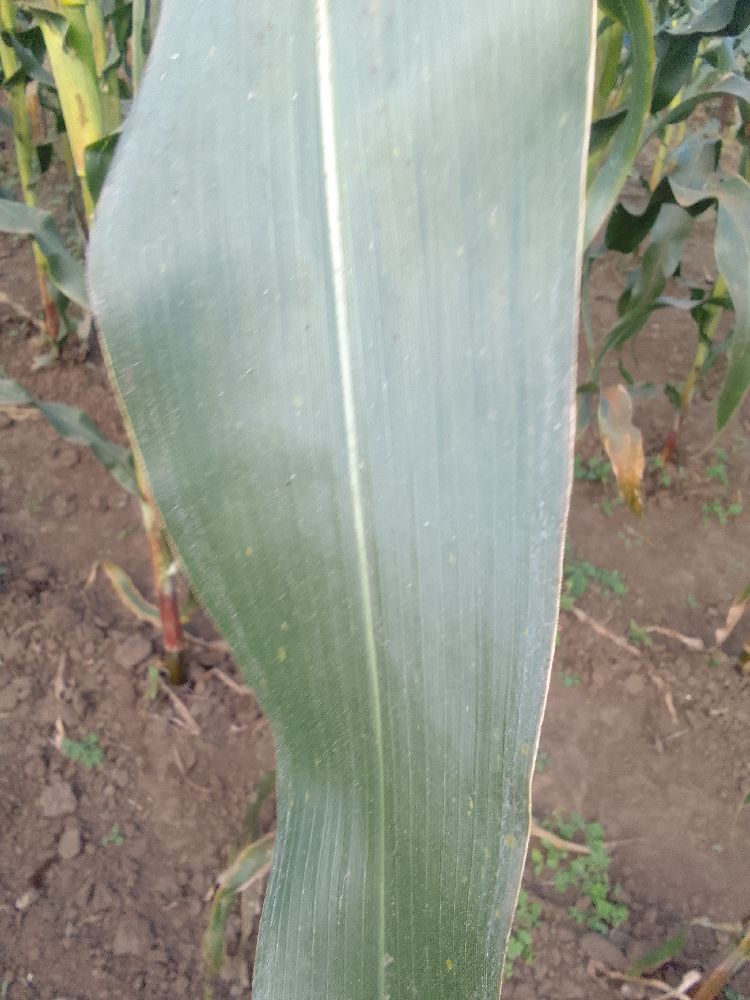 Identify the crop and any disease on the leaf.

maize, healthy
